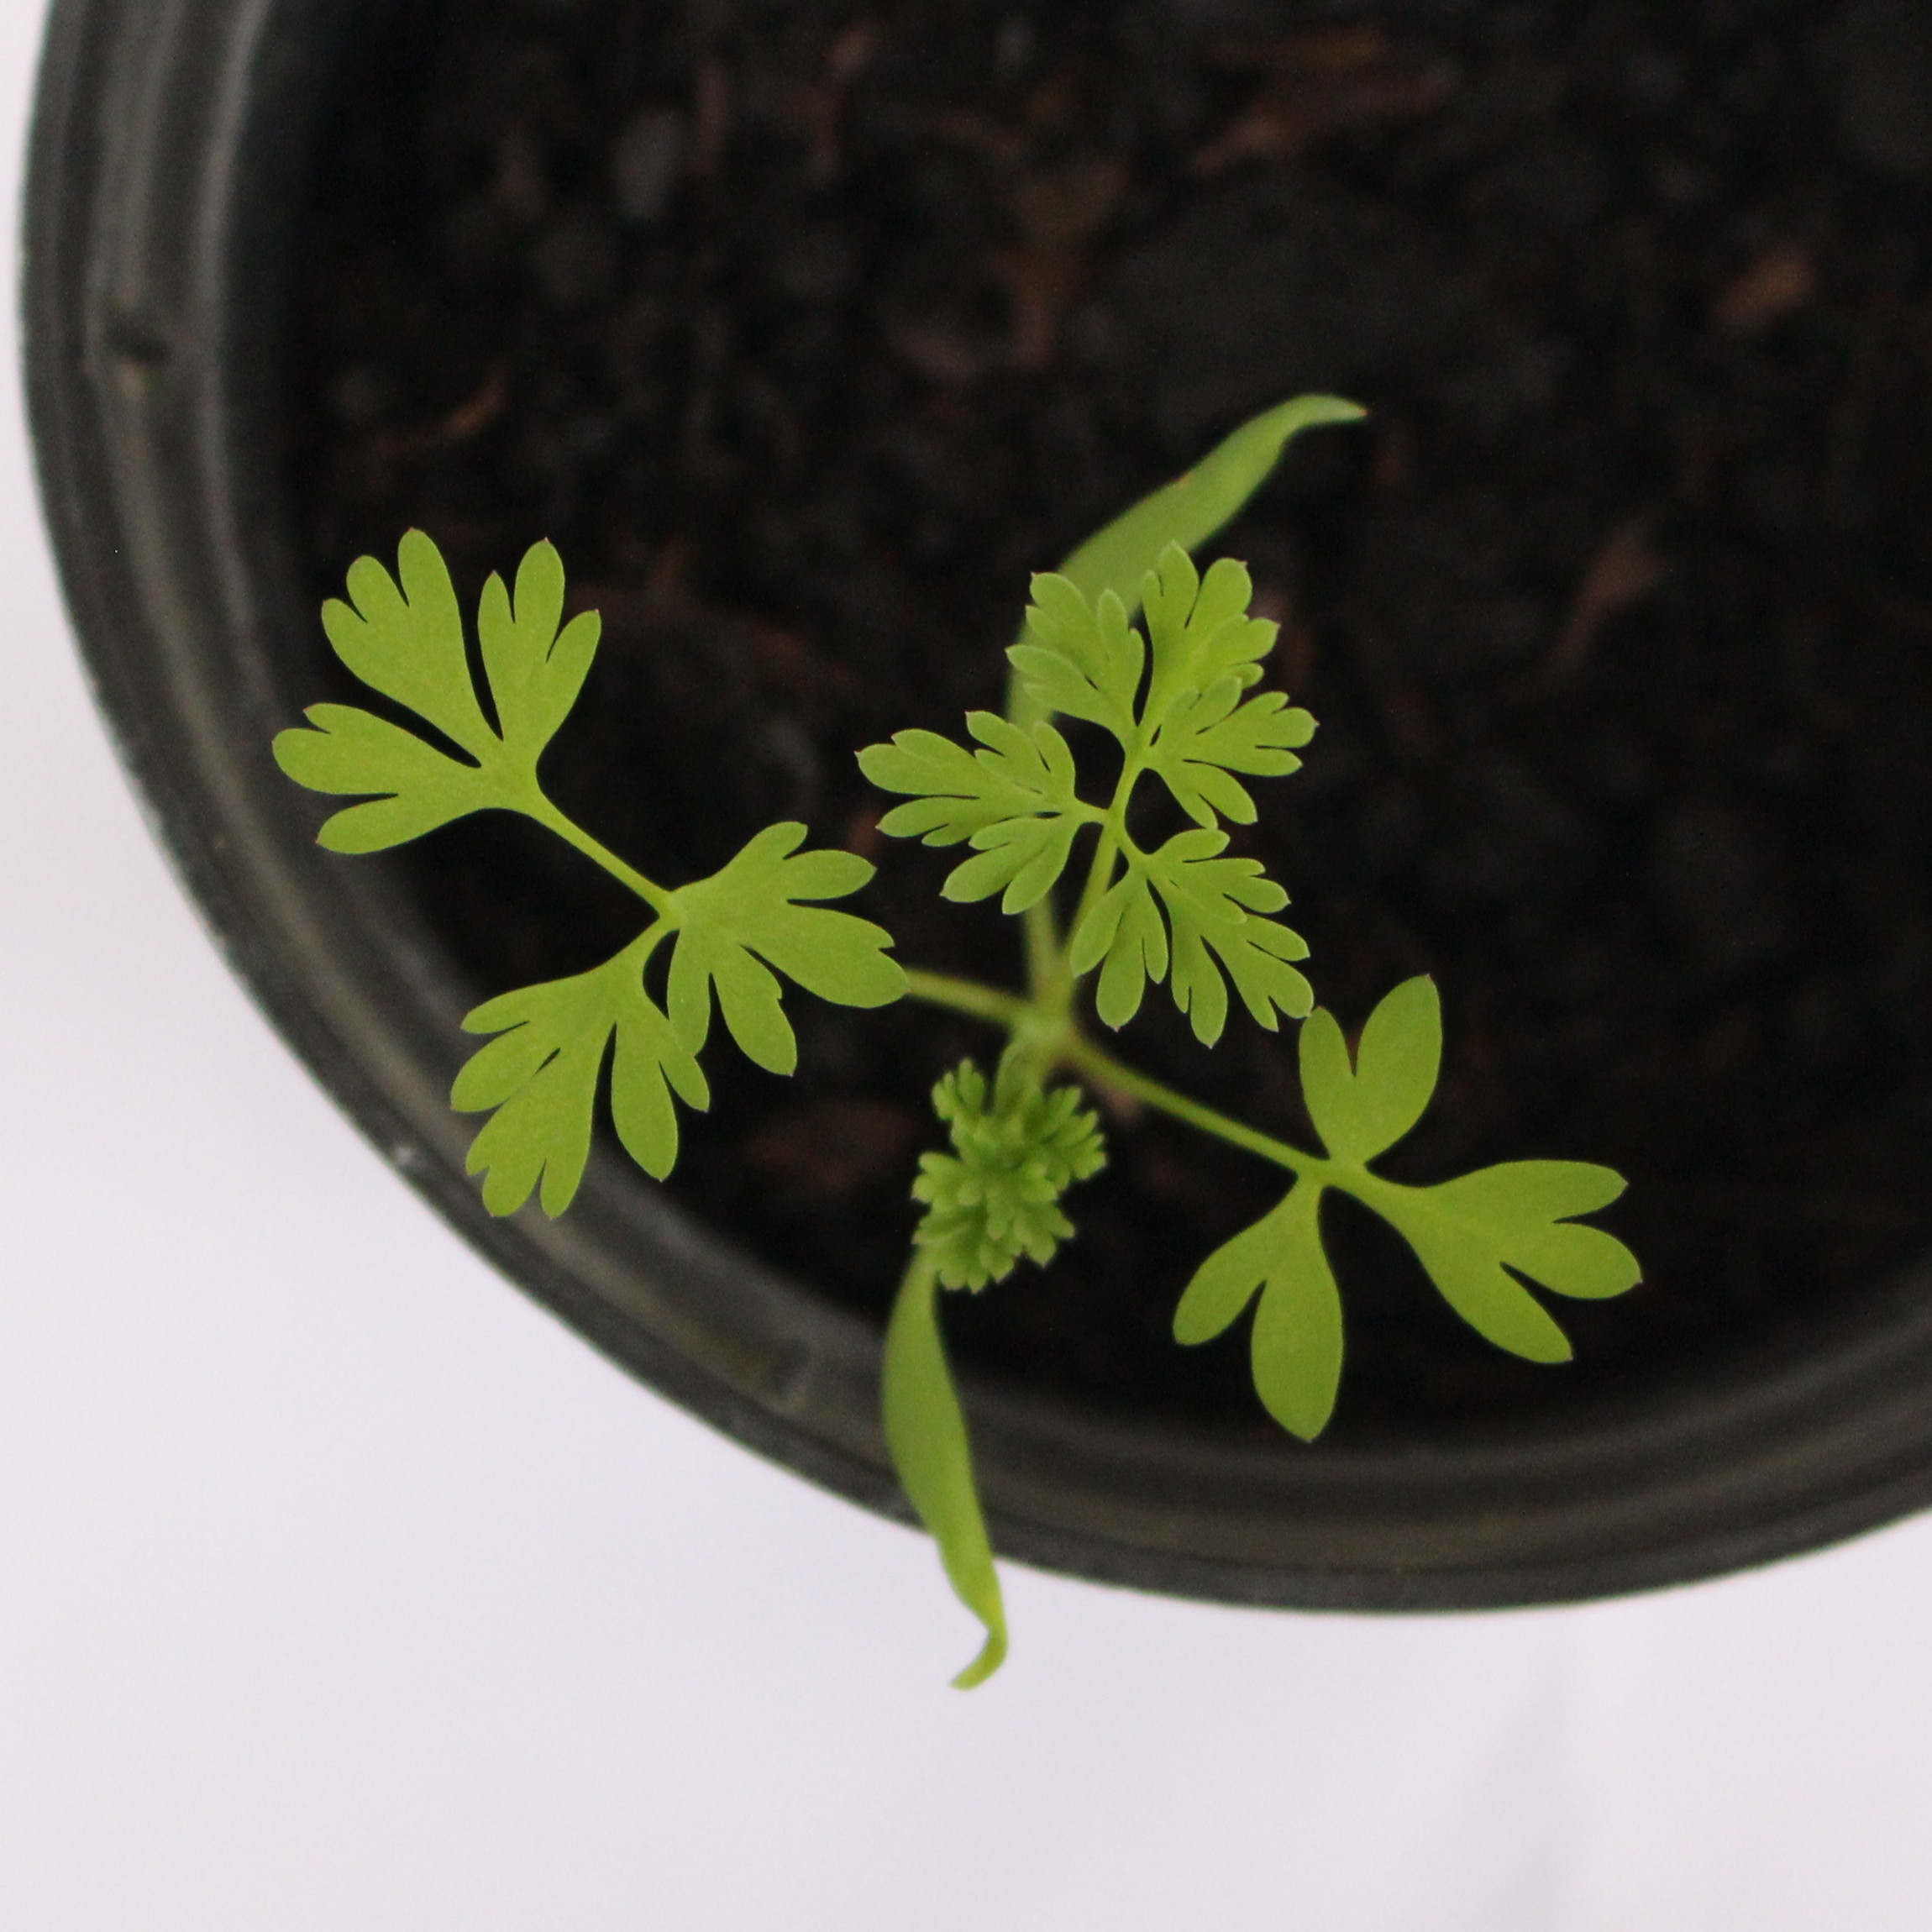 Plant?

Fumaria officinalis
